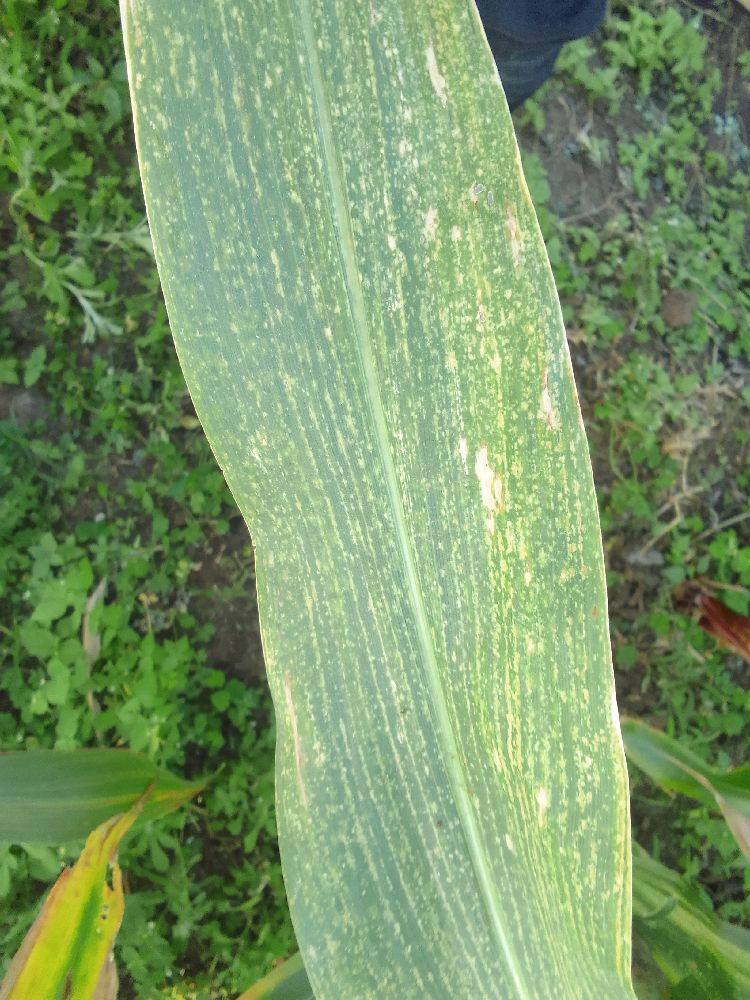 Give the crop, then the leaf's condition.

maize, maize lethal necrosis
